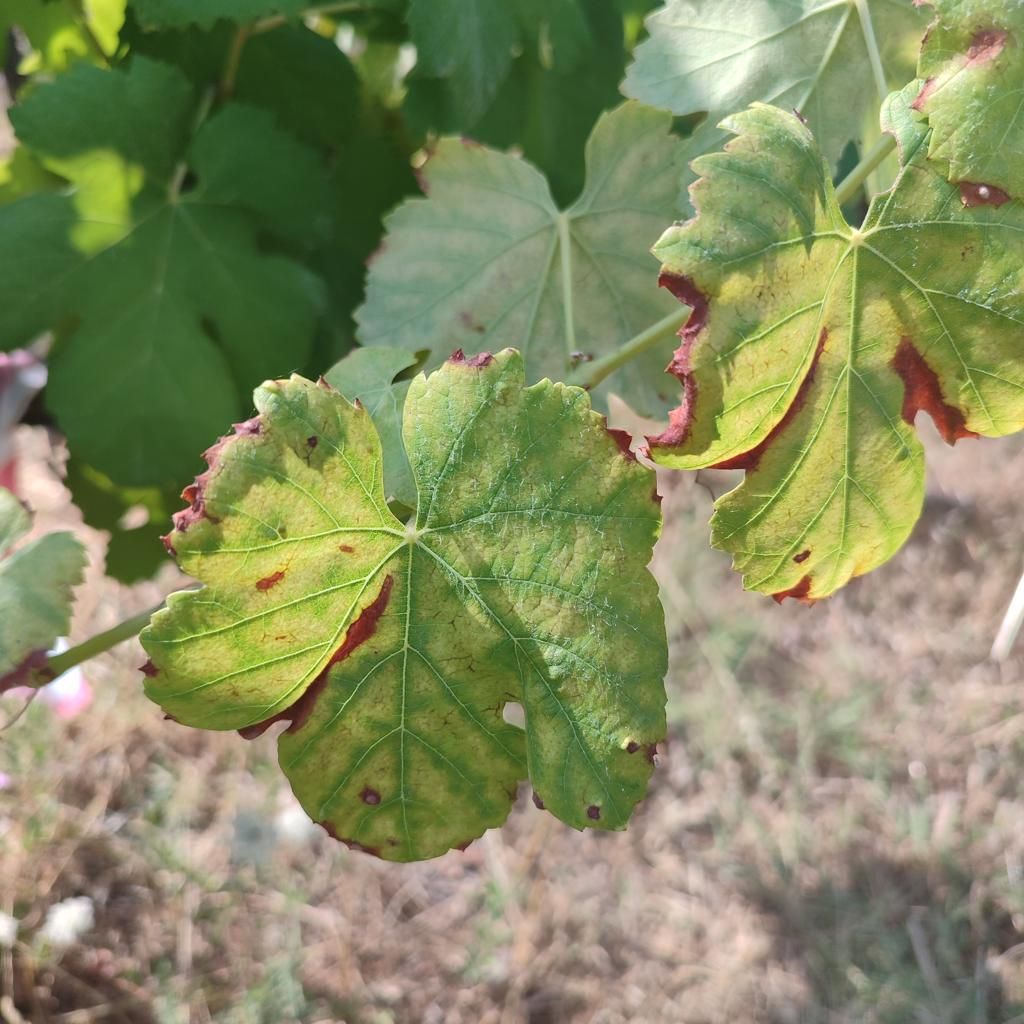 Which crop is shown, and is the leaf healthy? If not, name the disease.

grapevine, esca complex
